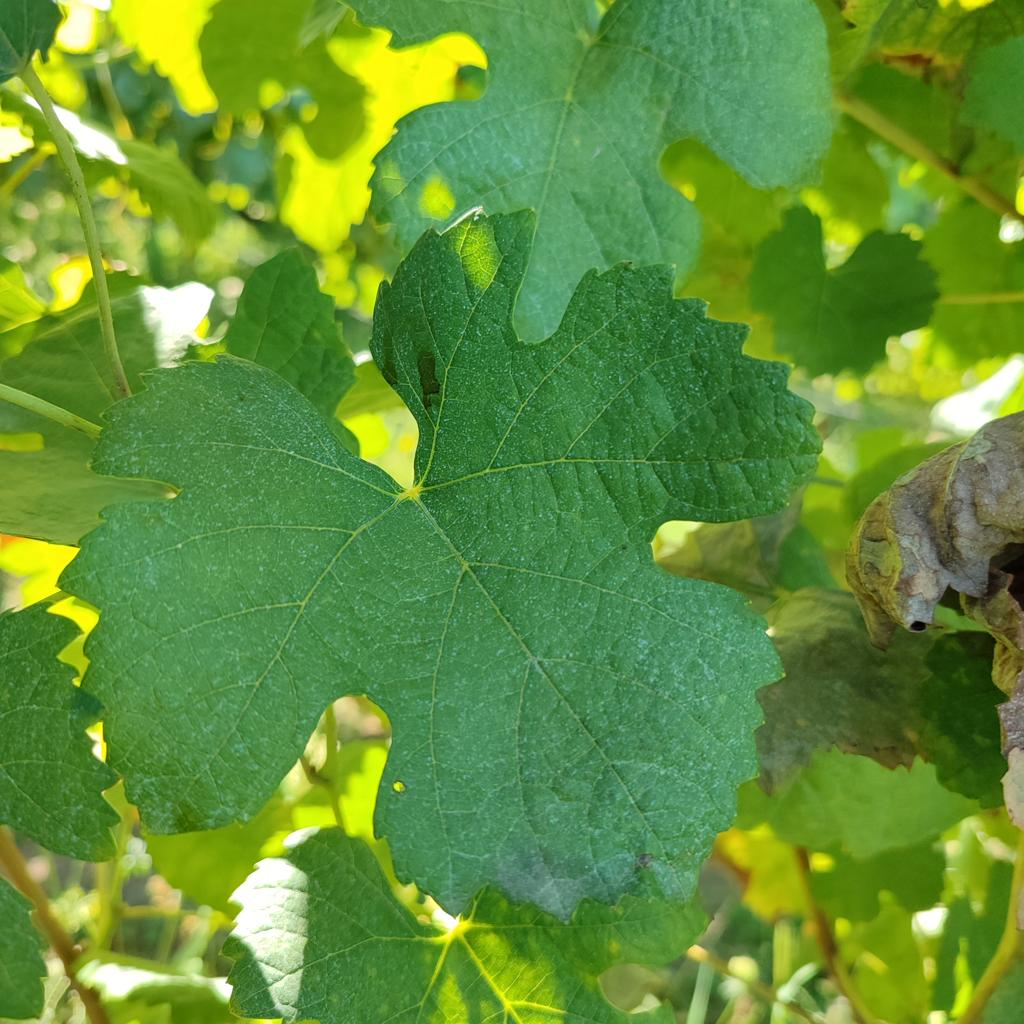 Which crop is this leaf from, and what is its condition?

grapevine, healthy
